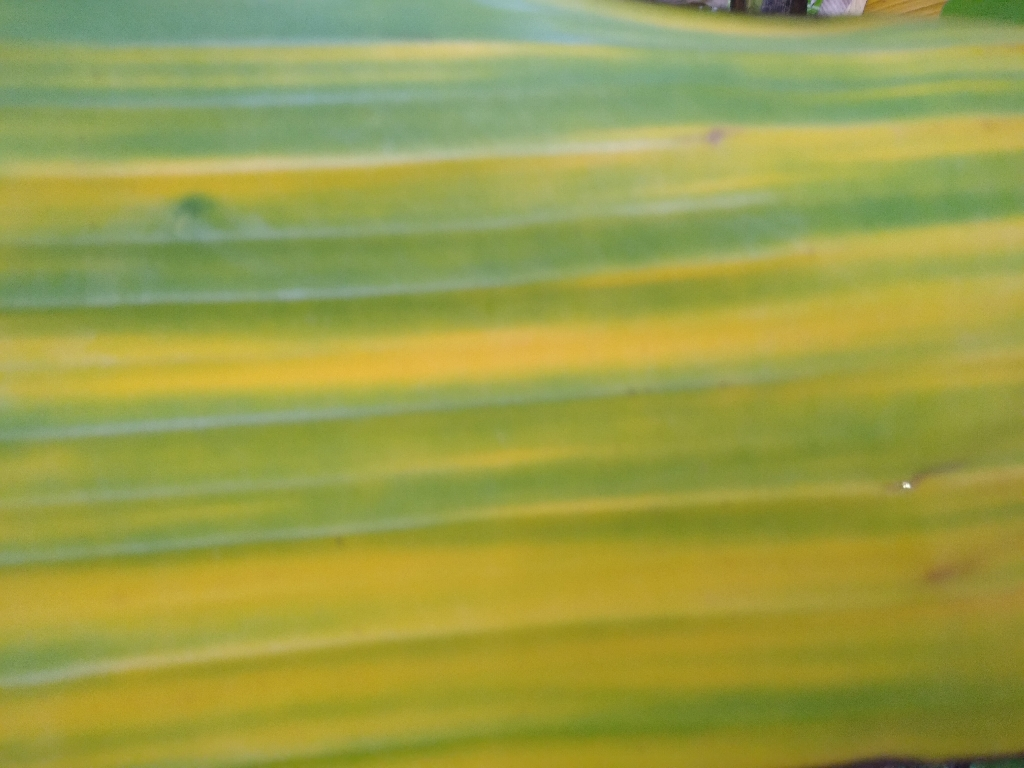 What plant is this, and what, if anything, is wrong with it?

banana, fusarium wilt race 1
